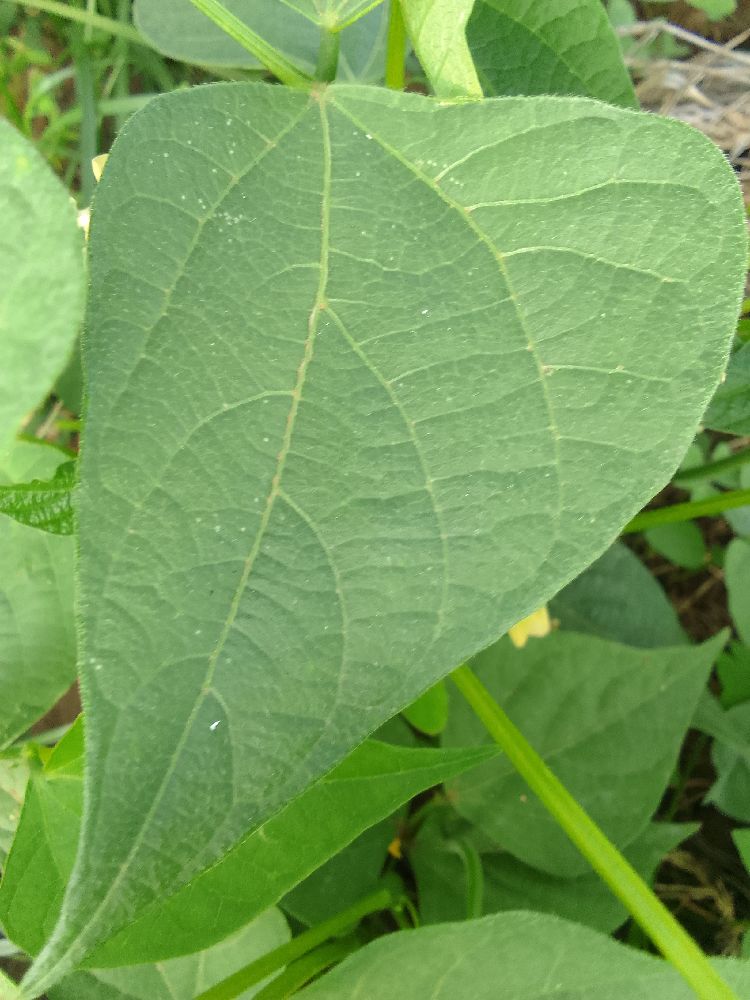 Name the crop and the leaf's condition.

common bean, healthy
